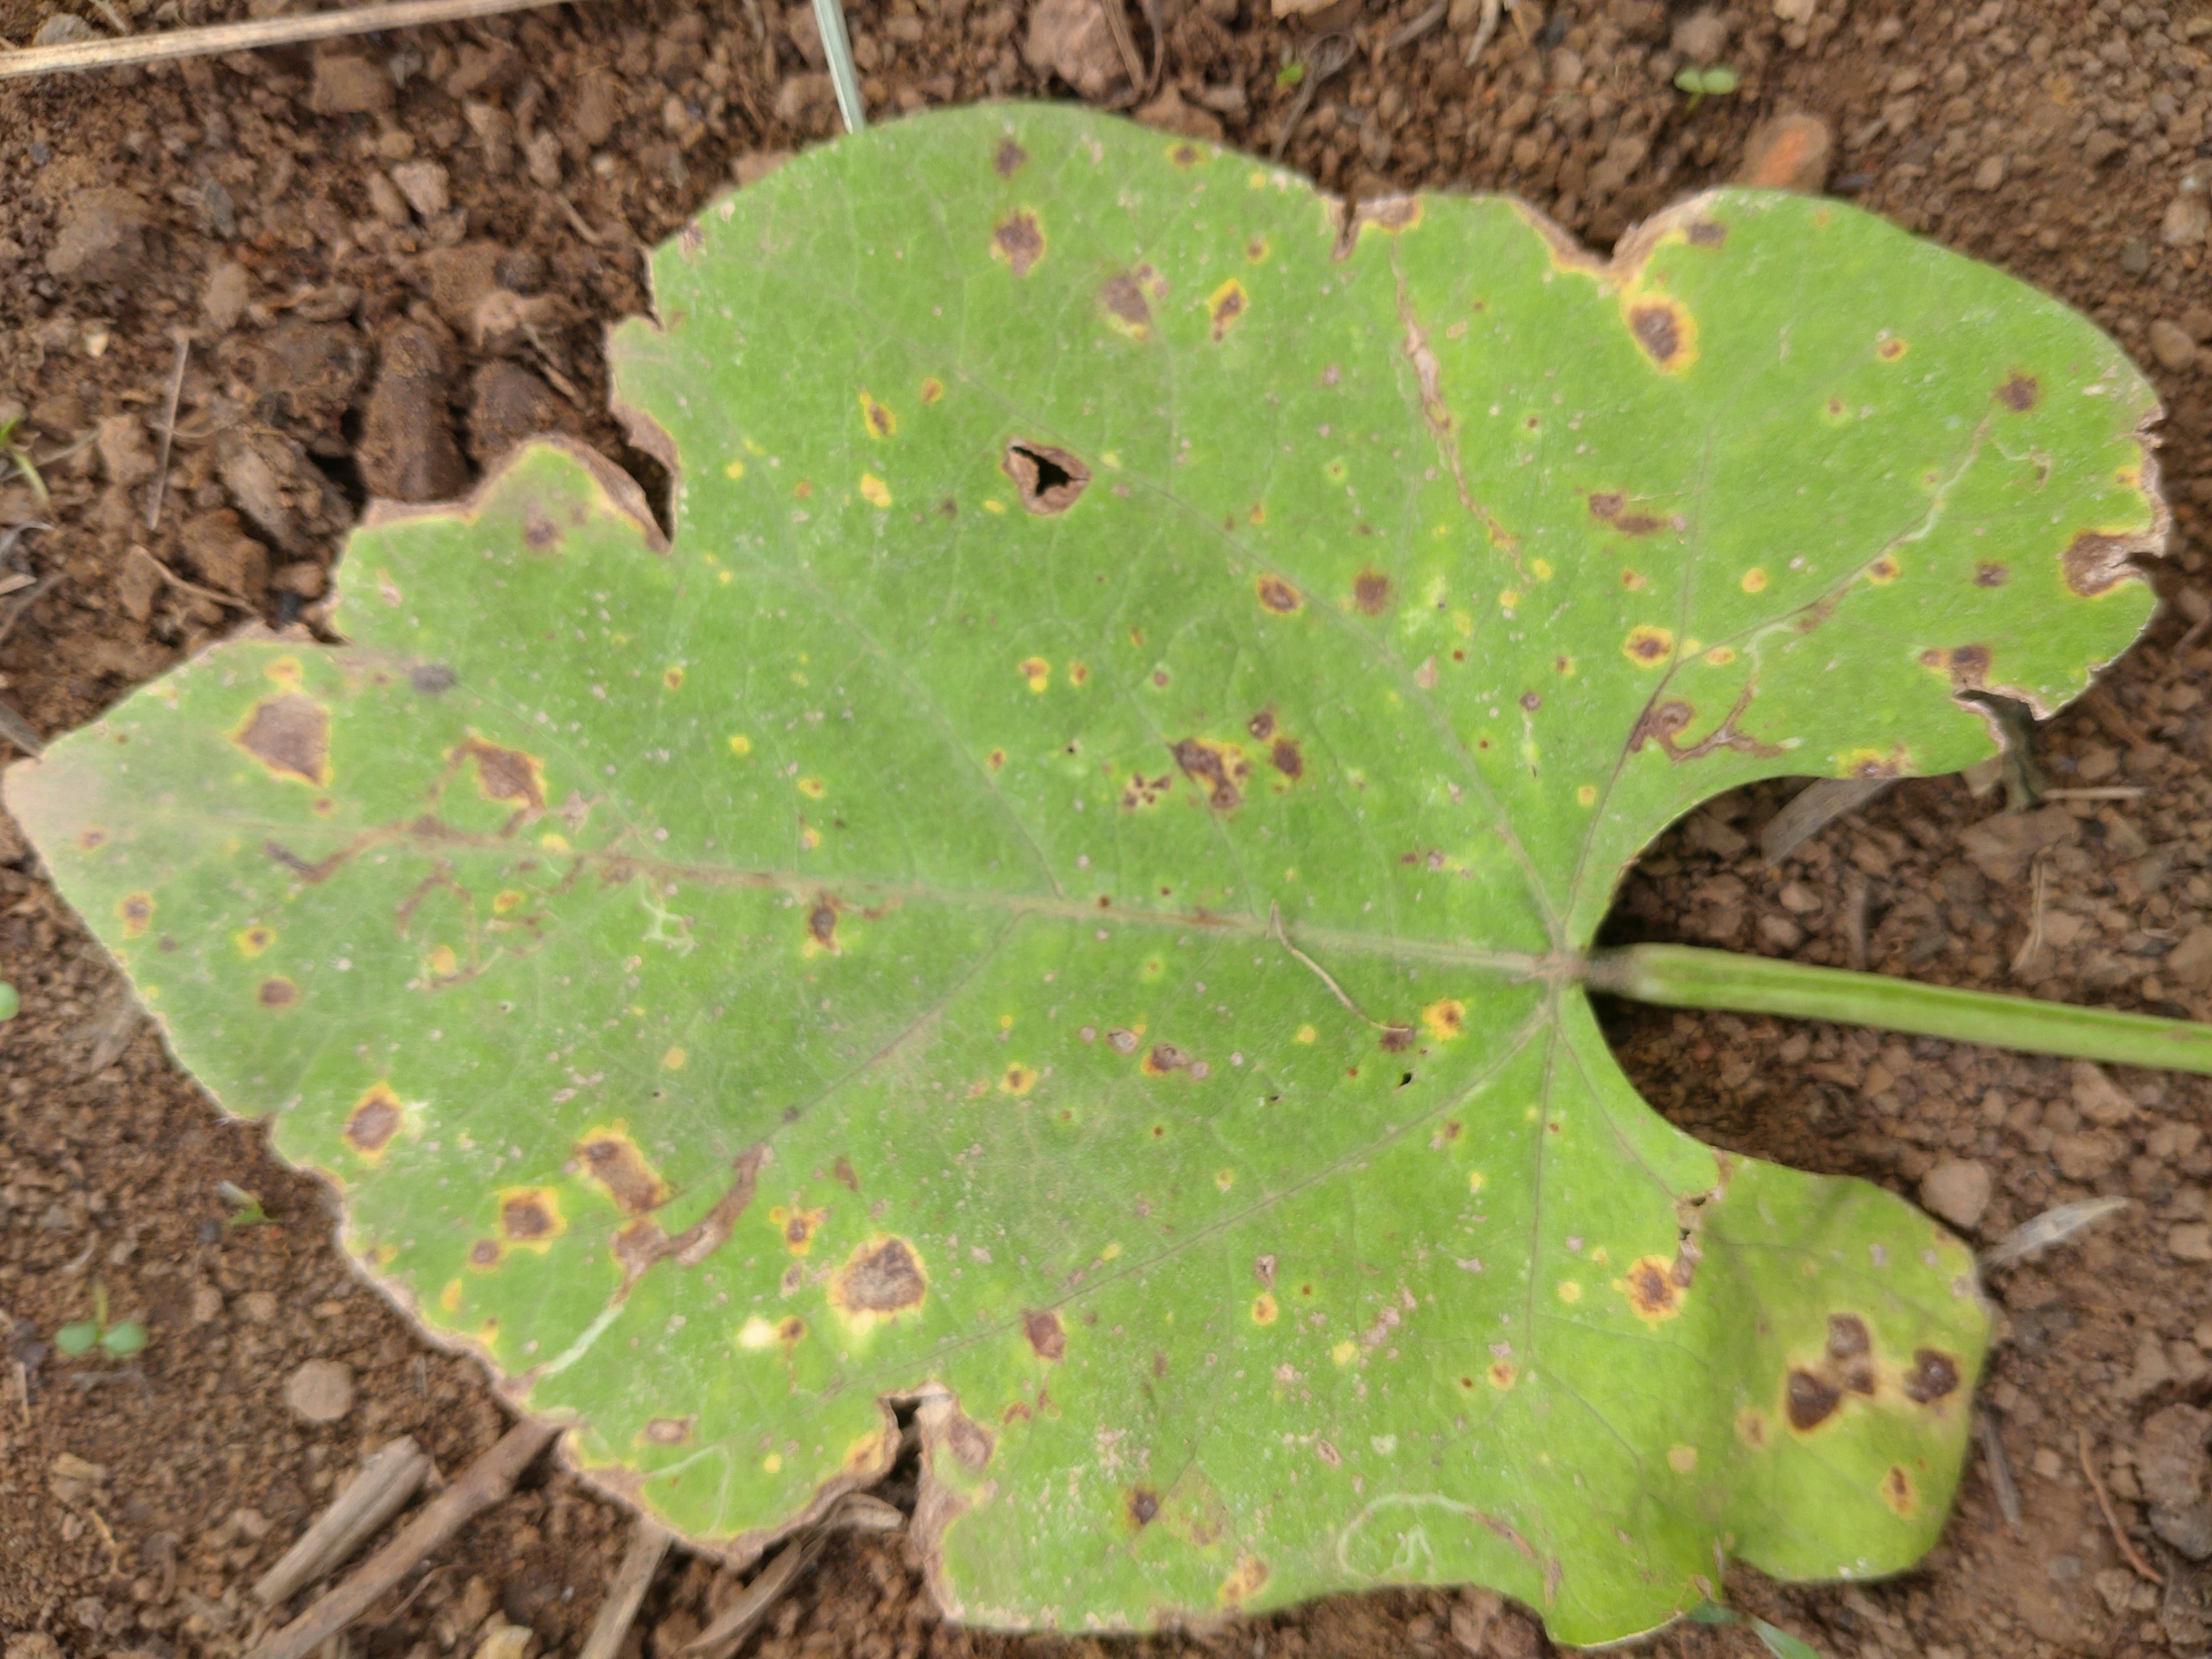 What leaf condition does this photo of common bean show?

rust
